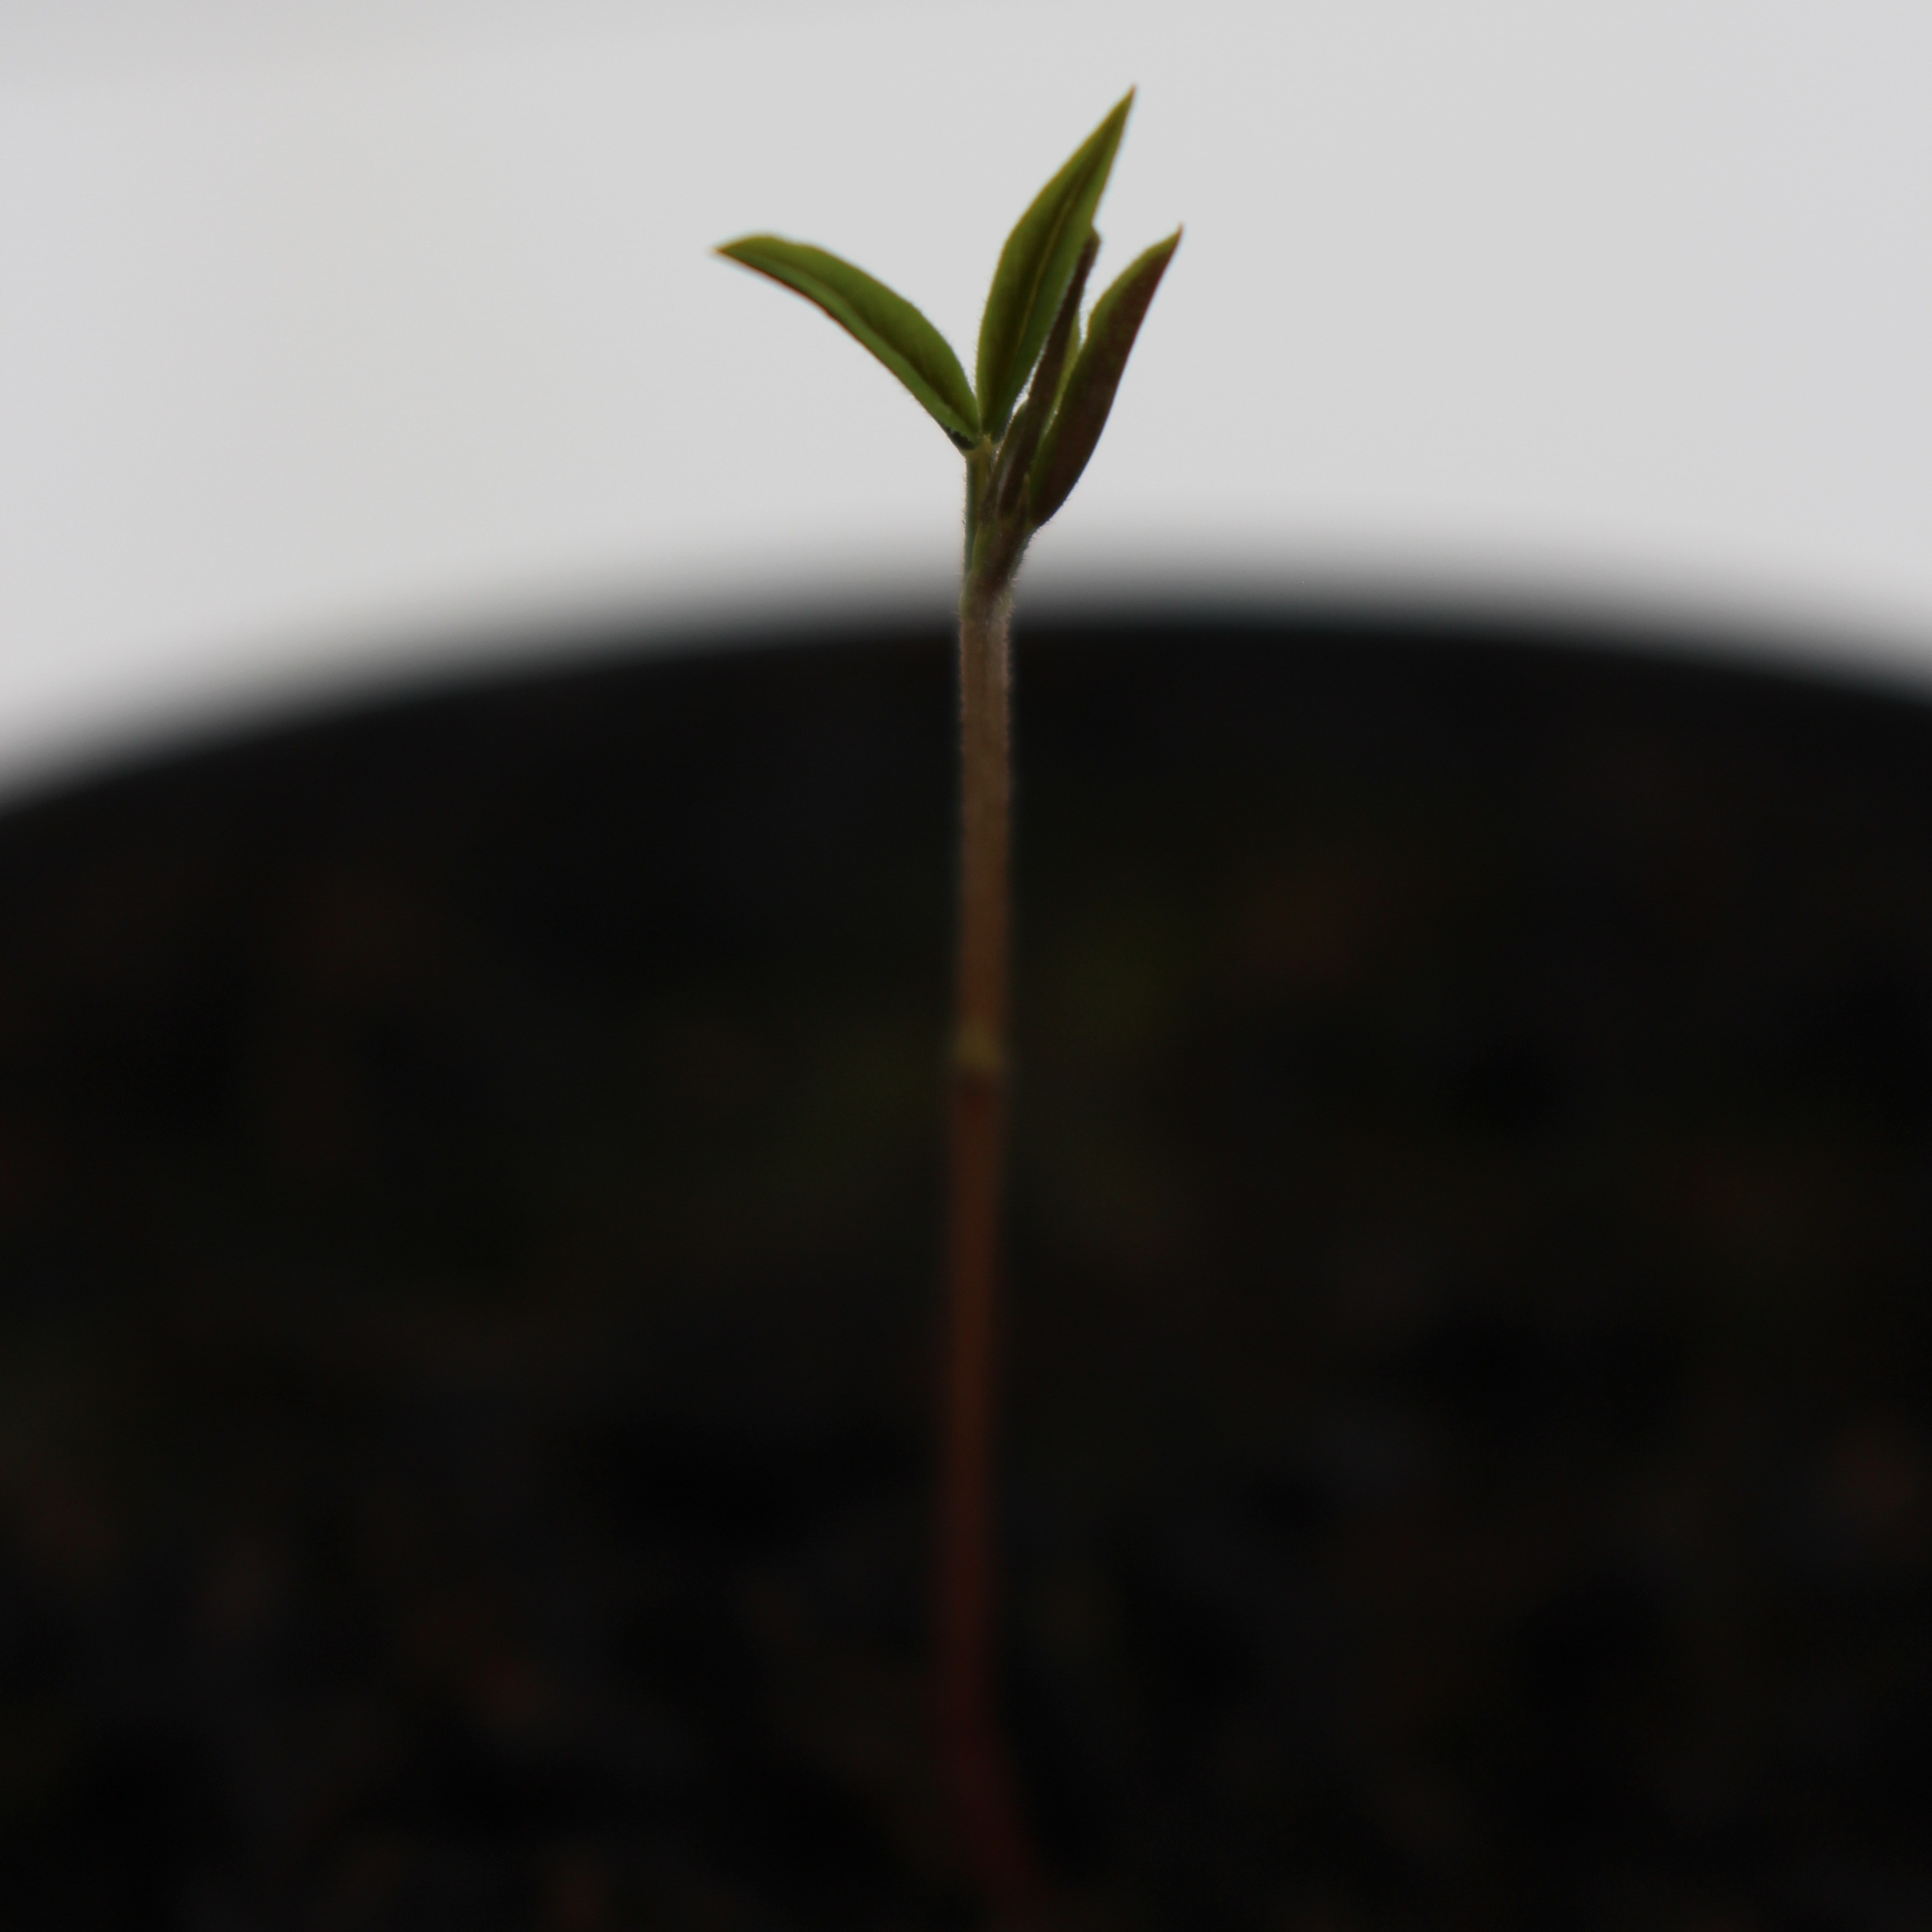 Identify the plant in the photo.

Vicia sativa
